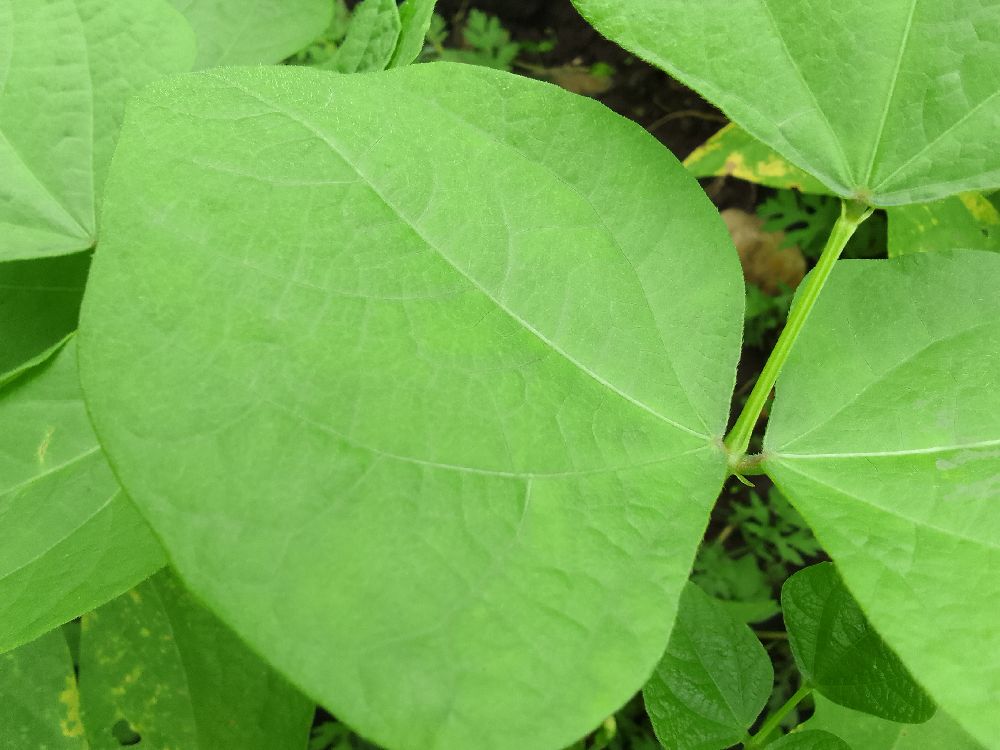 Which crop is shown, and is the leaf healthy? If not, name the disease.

common bean, healthy
